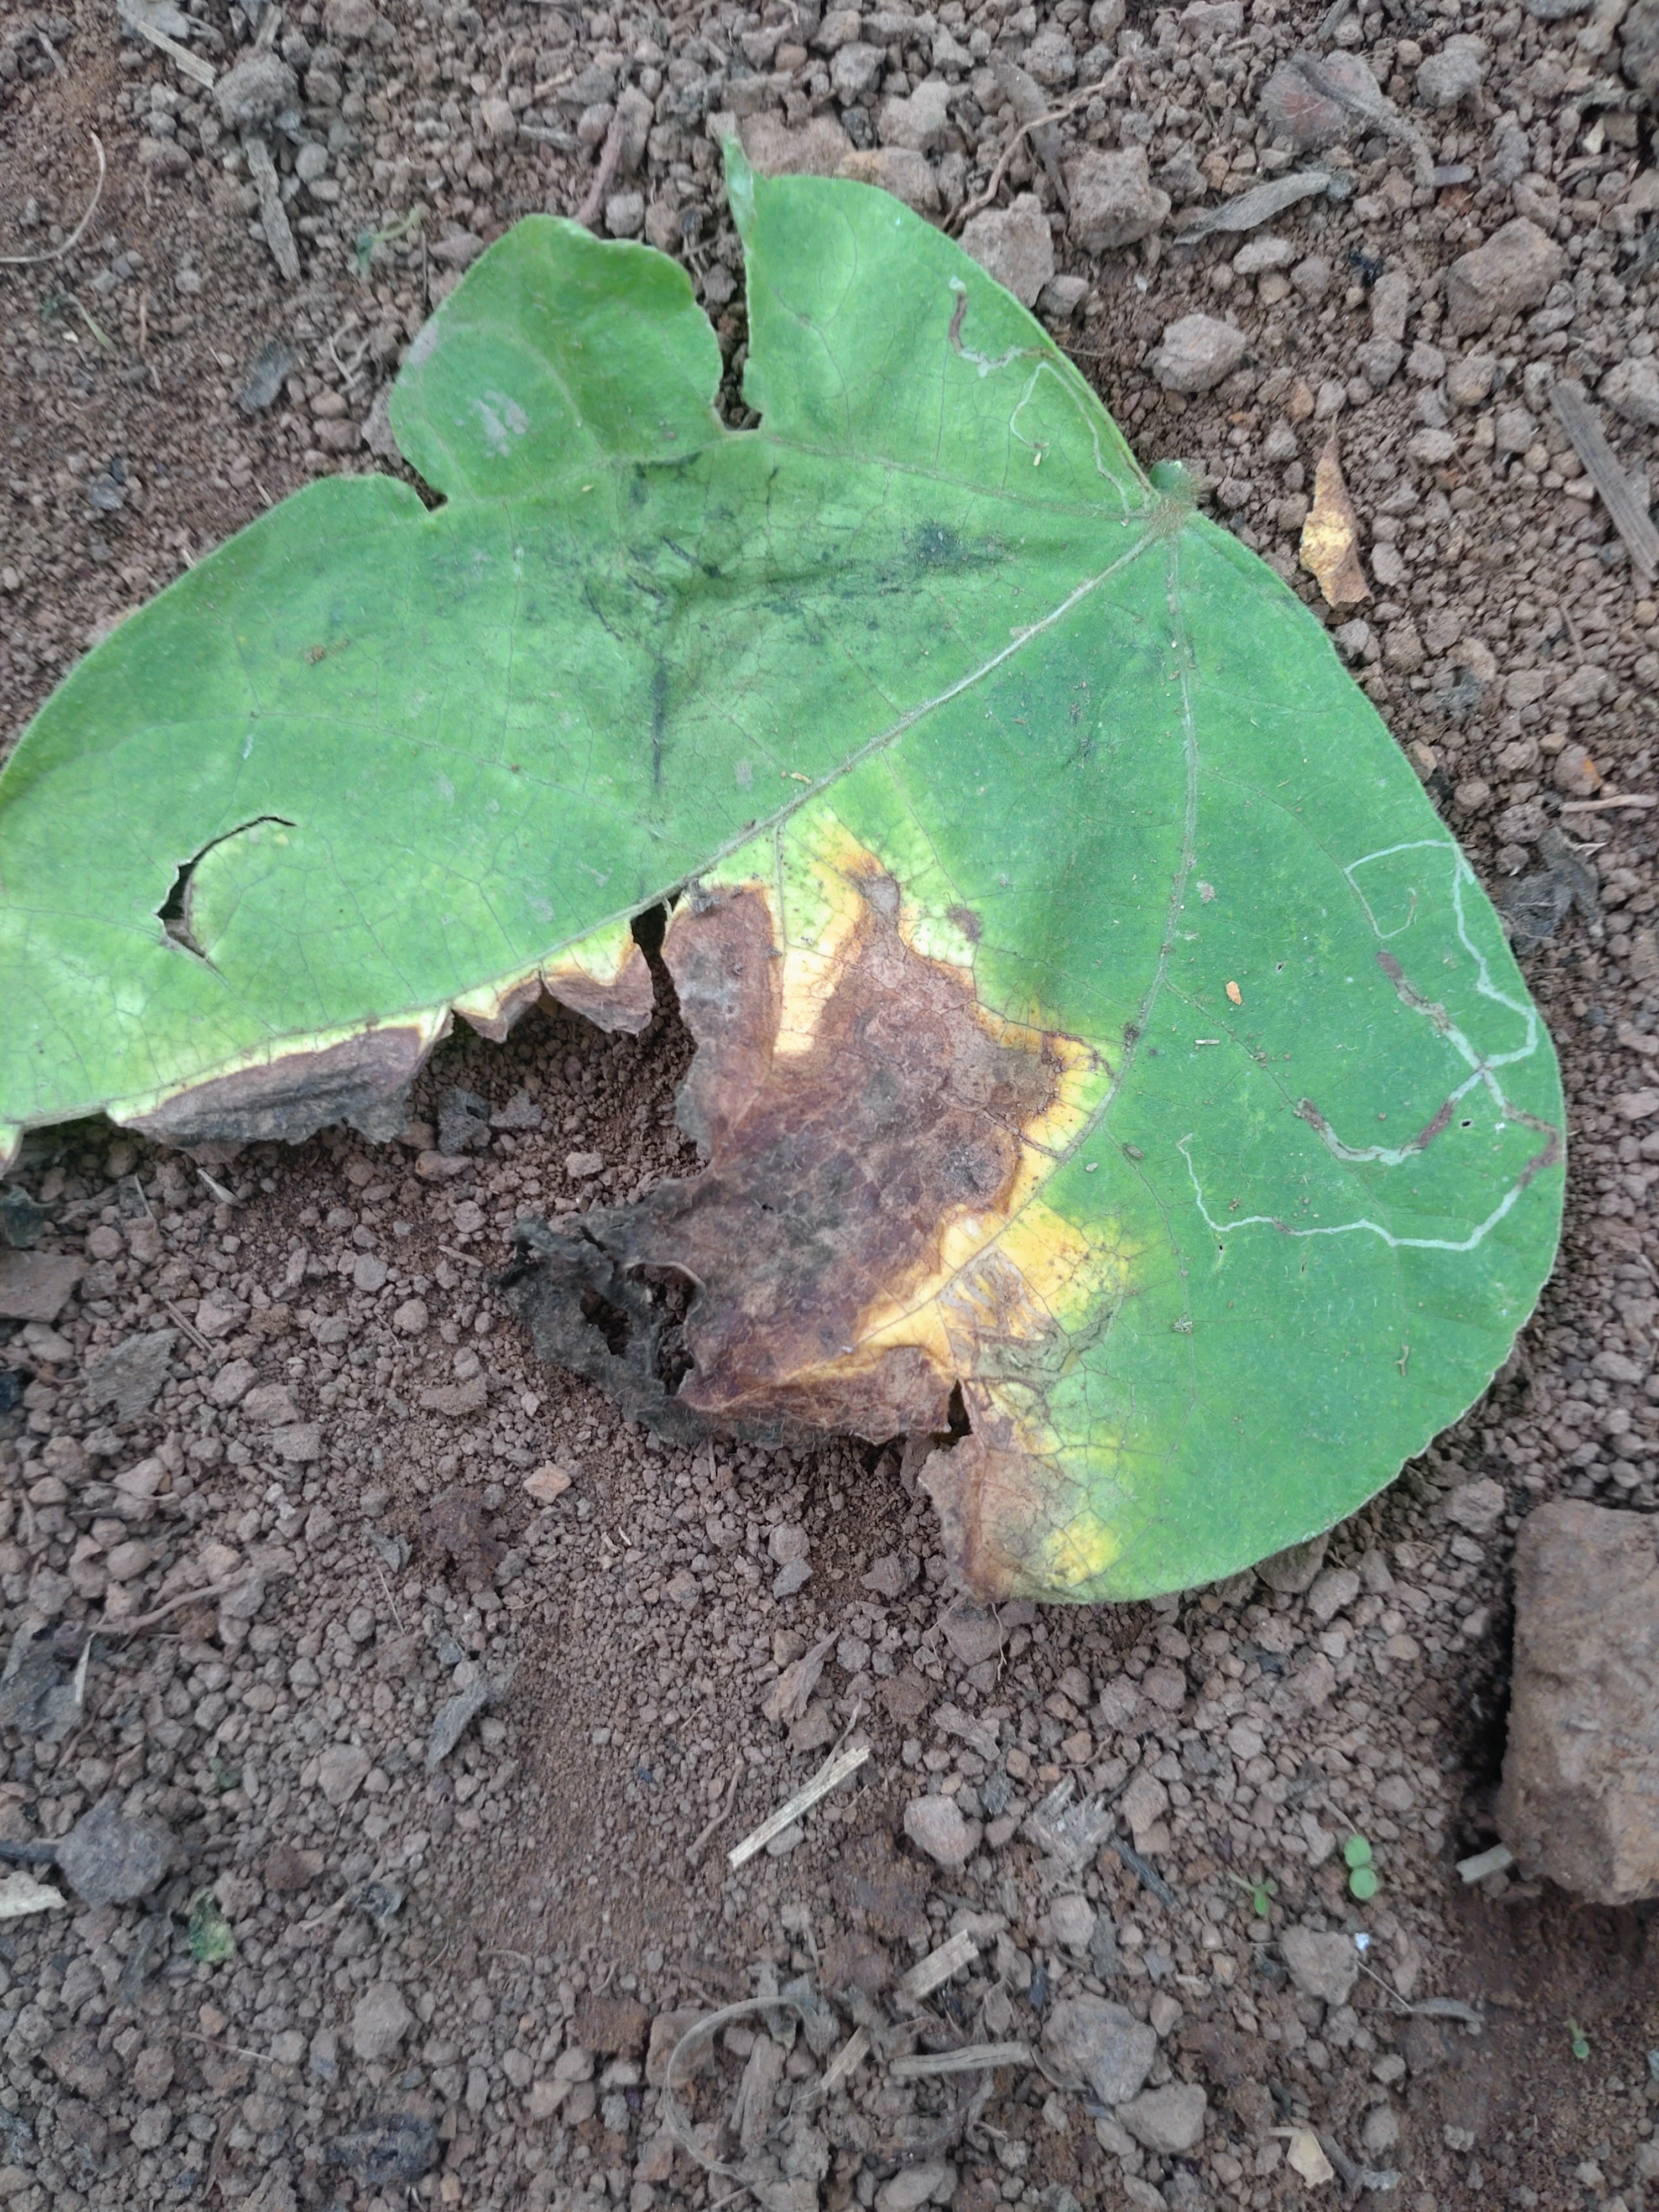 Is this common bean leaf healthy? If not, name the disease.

anthracnose
